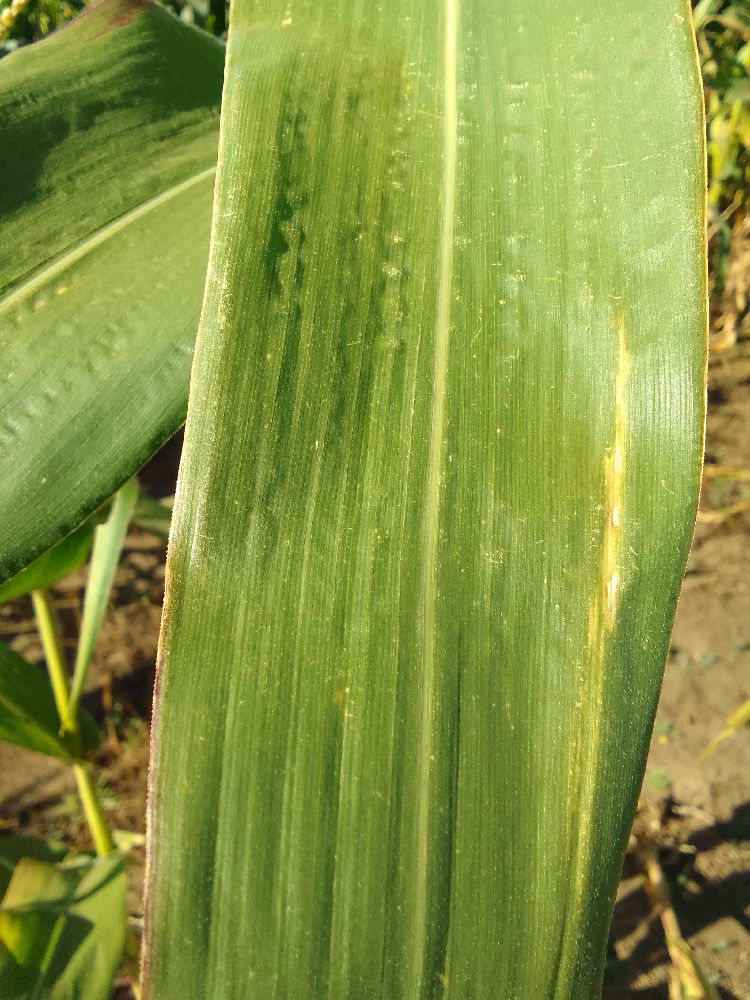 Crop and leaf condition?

maize, healthy
